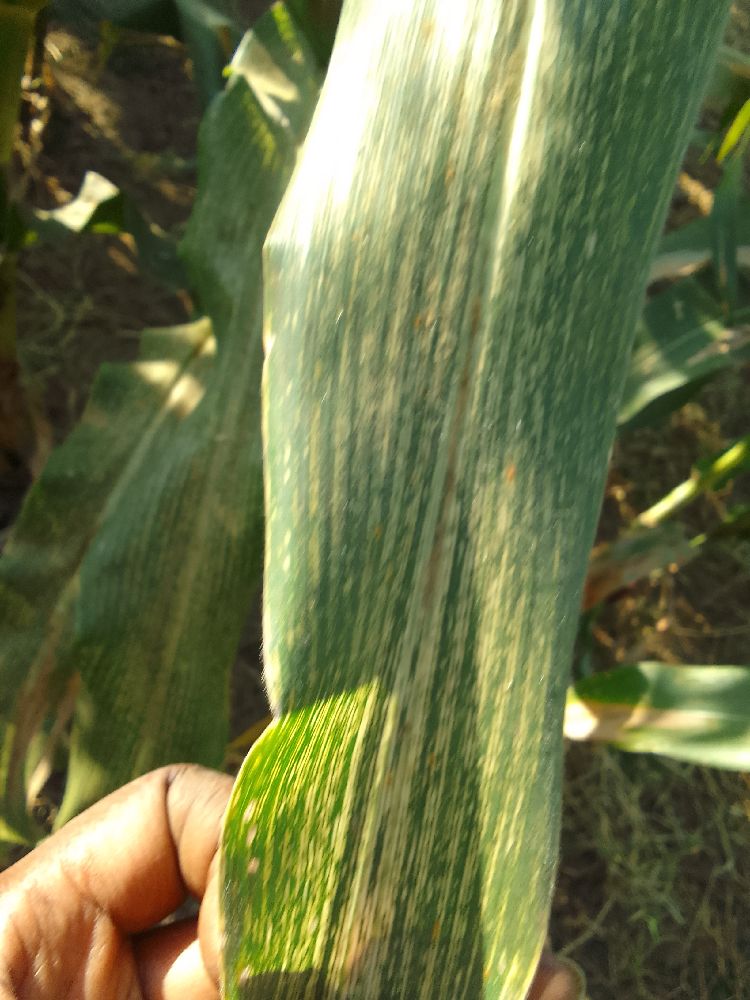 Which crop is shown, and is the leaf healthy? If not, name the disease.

maize, maize streak virus
